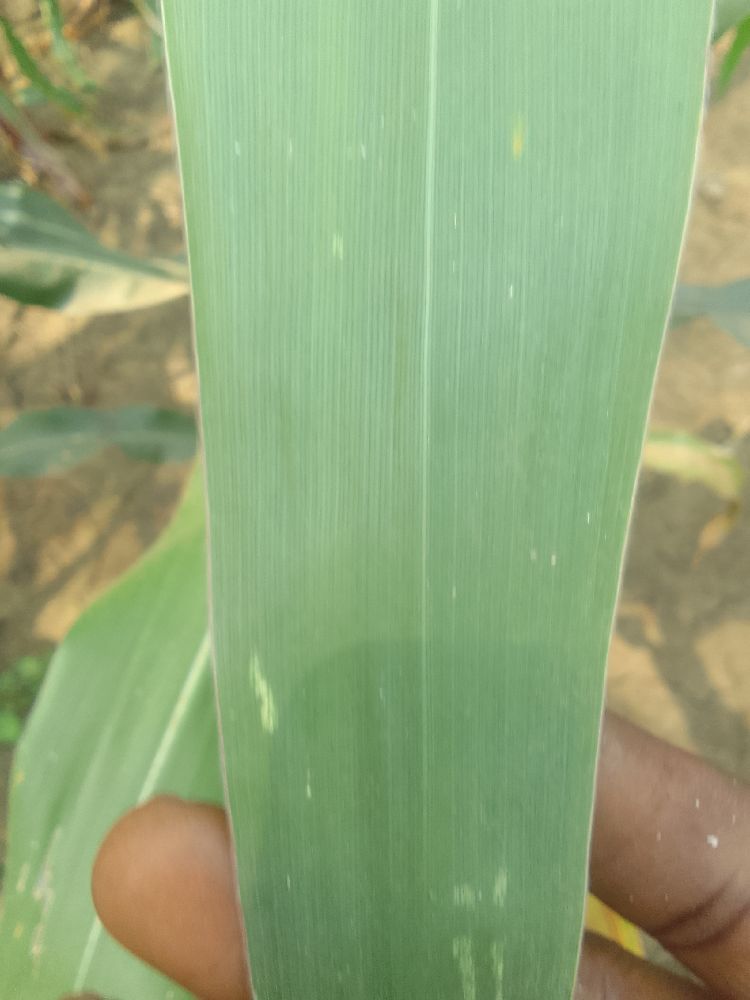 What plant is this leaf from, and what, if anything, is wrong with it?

maize, healthy
